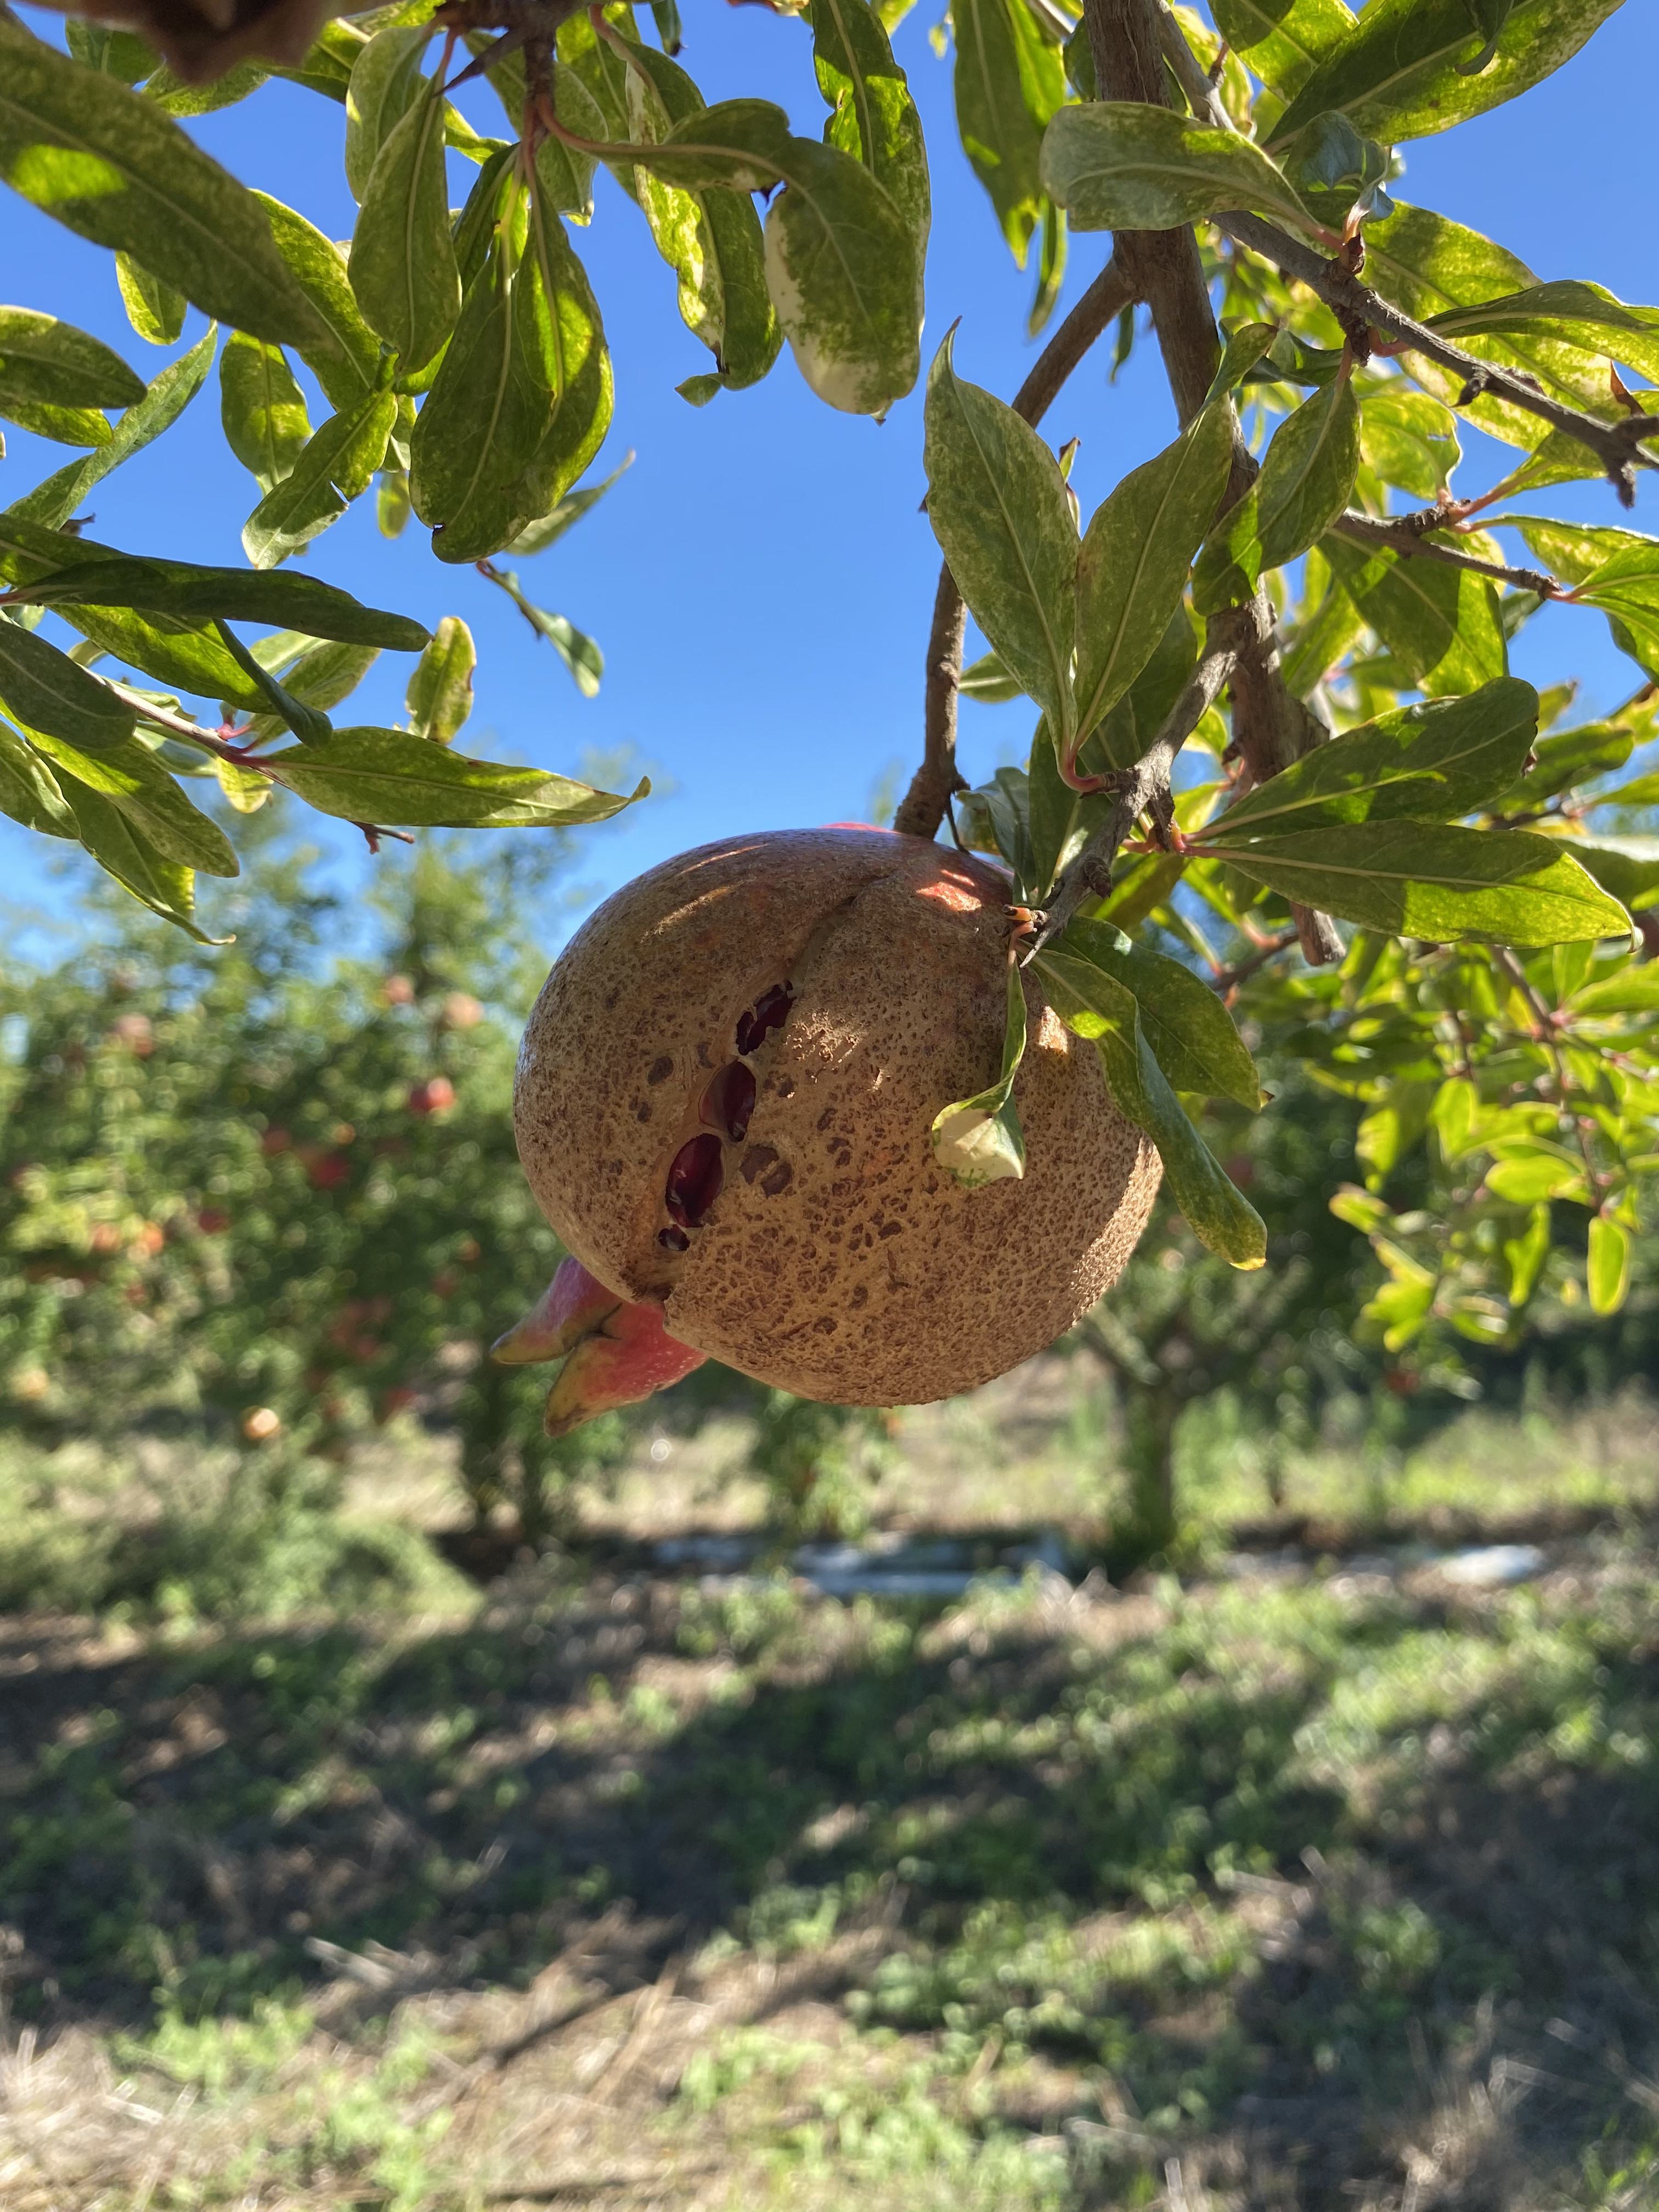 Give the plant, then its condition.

pomegranate, sunburn
